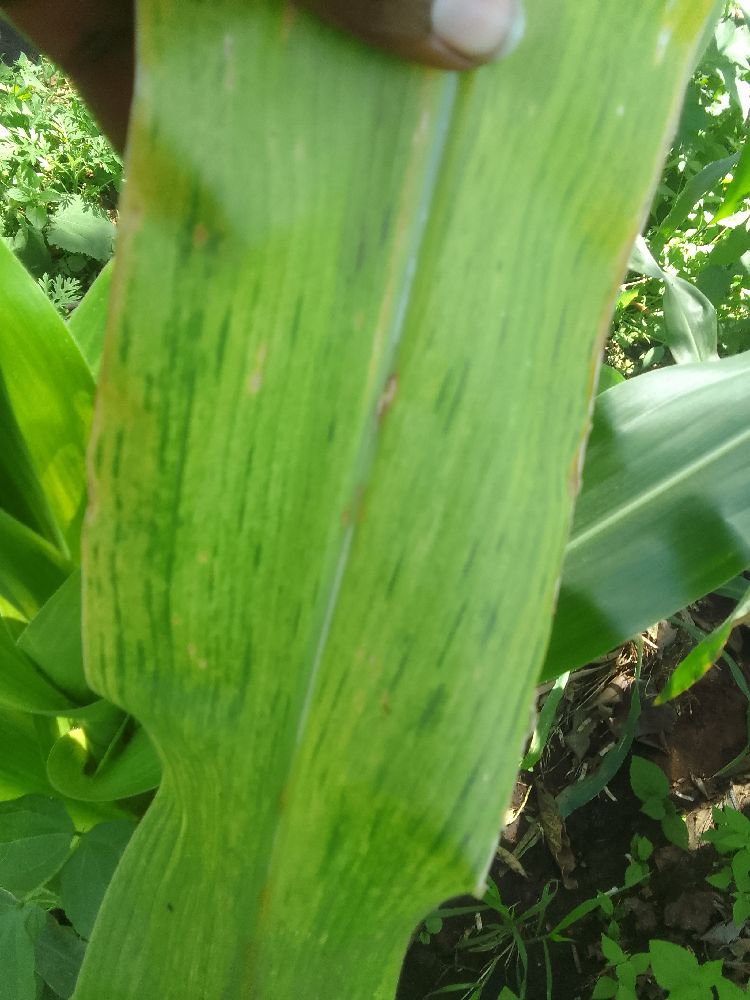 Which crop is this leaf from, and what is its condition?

maize, maize lethal necrosis
